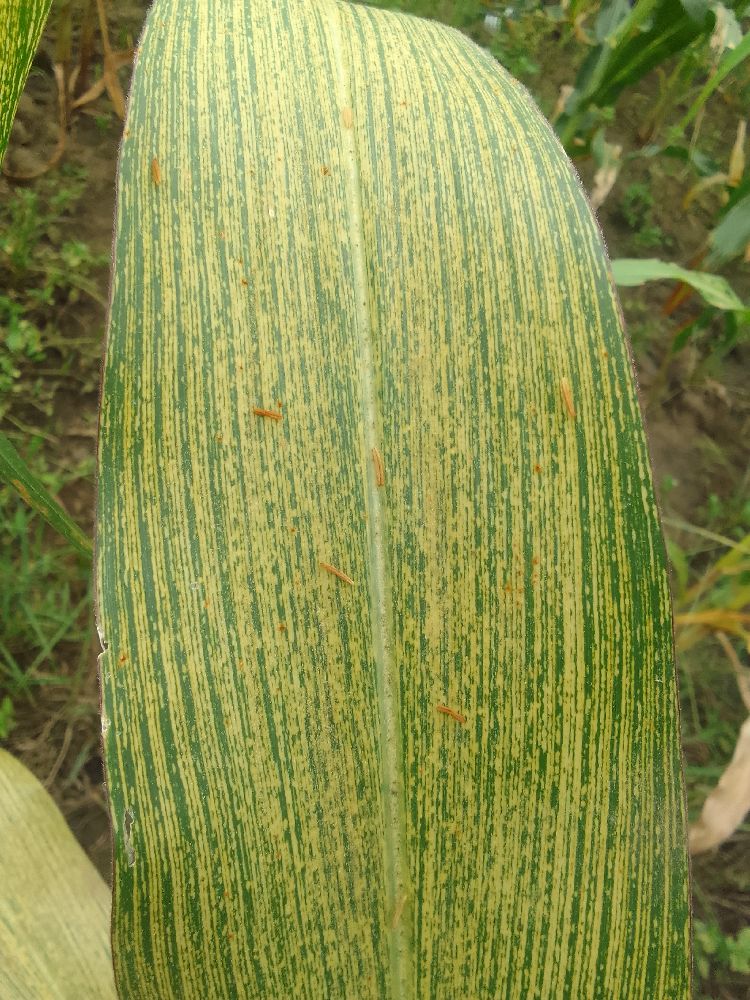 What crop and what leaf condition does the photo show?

maize, maize streak virus
